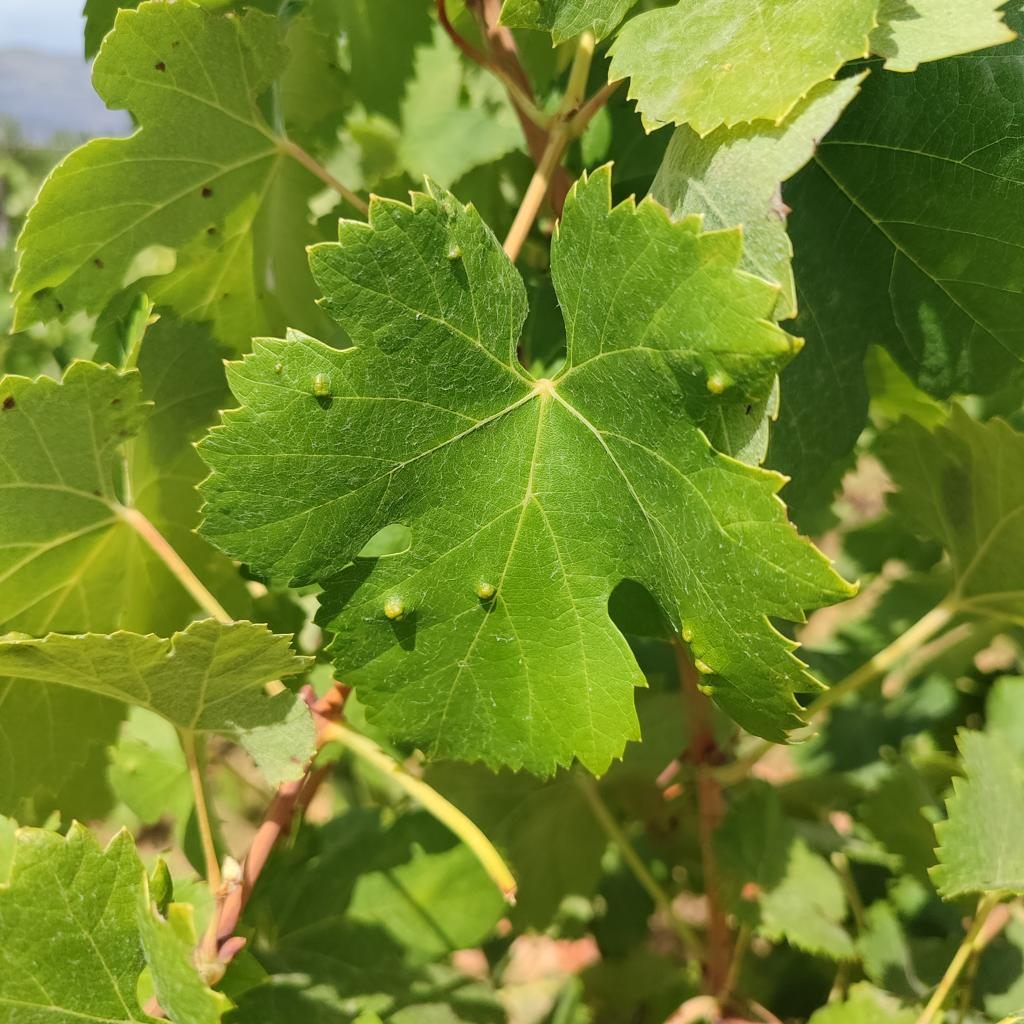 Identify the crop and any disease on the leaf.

grapevine, erineum mite
